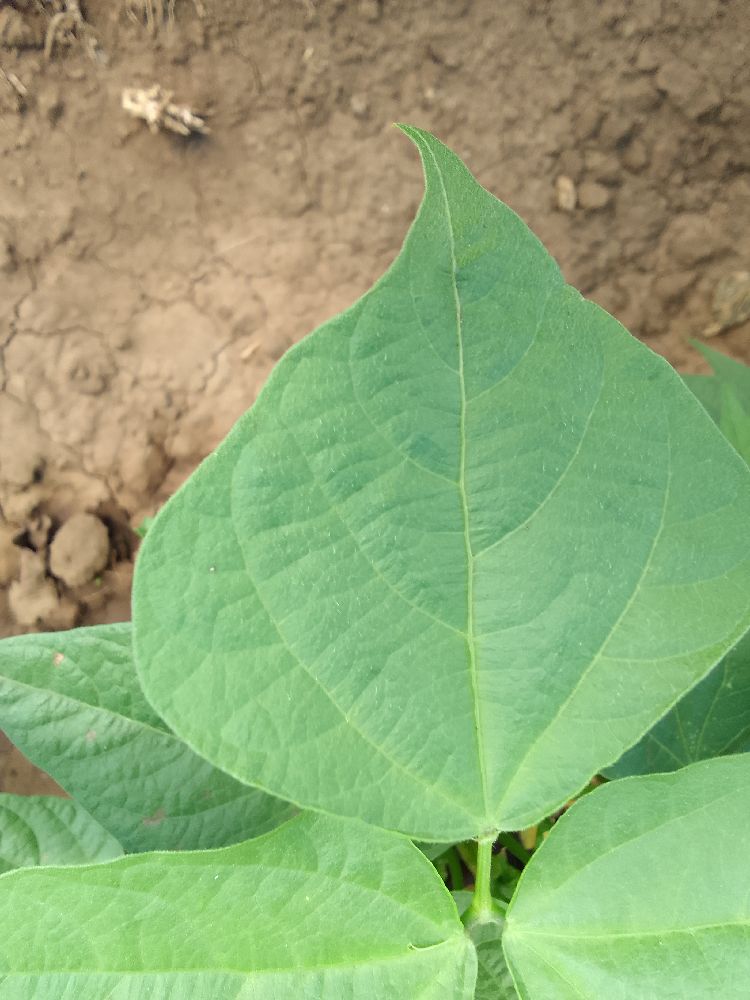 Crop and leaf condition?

common bean, healthy
